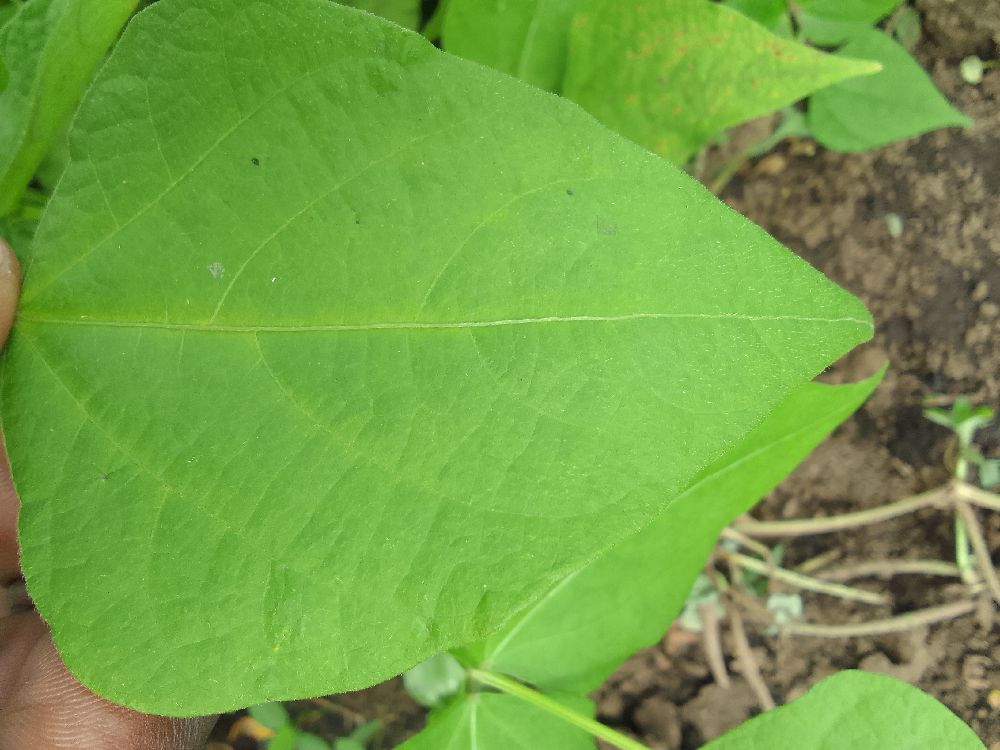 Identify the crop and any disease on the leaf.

common bean, healthy
